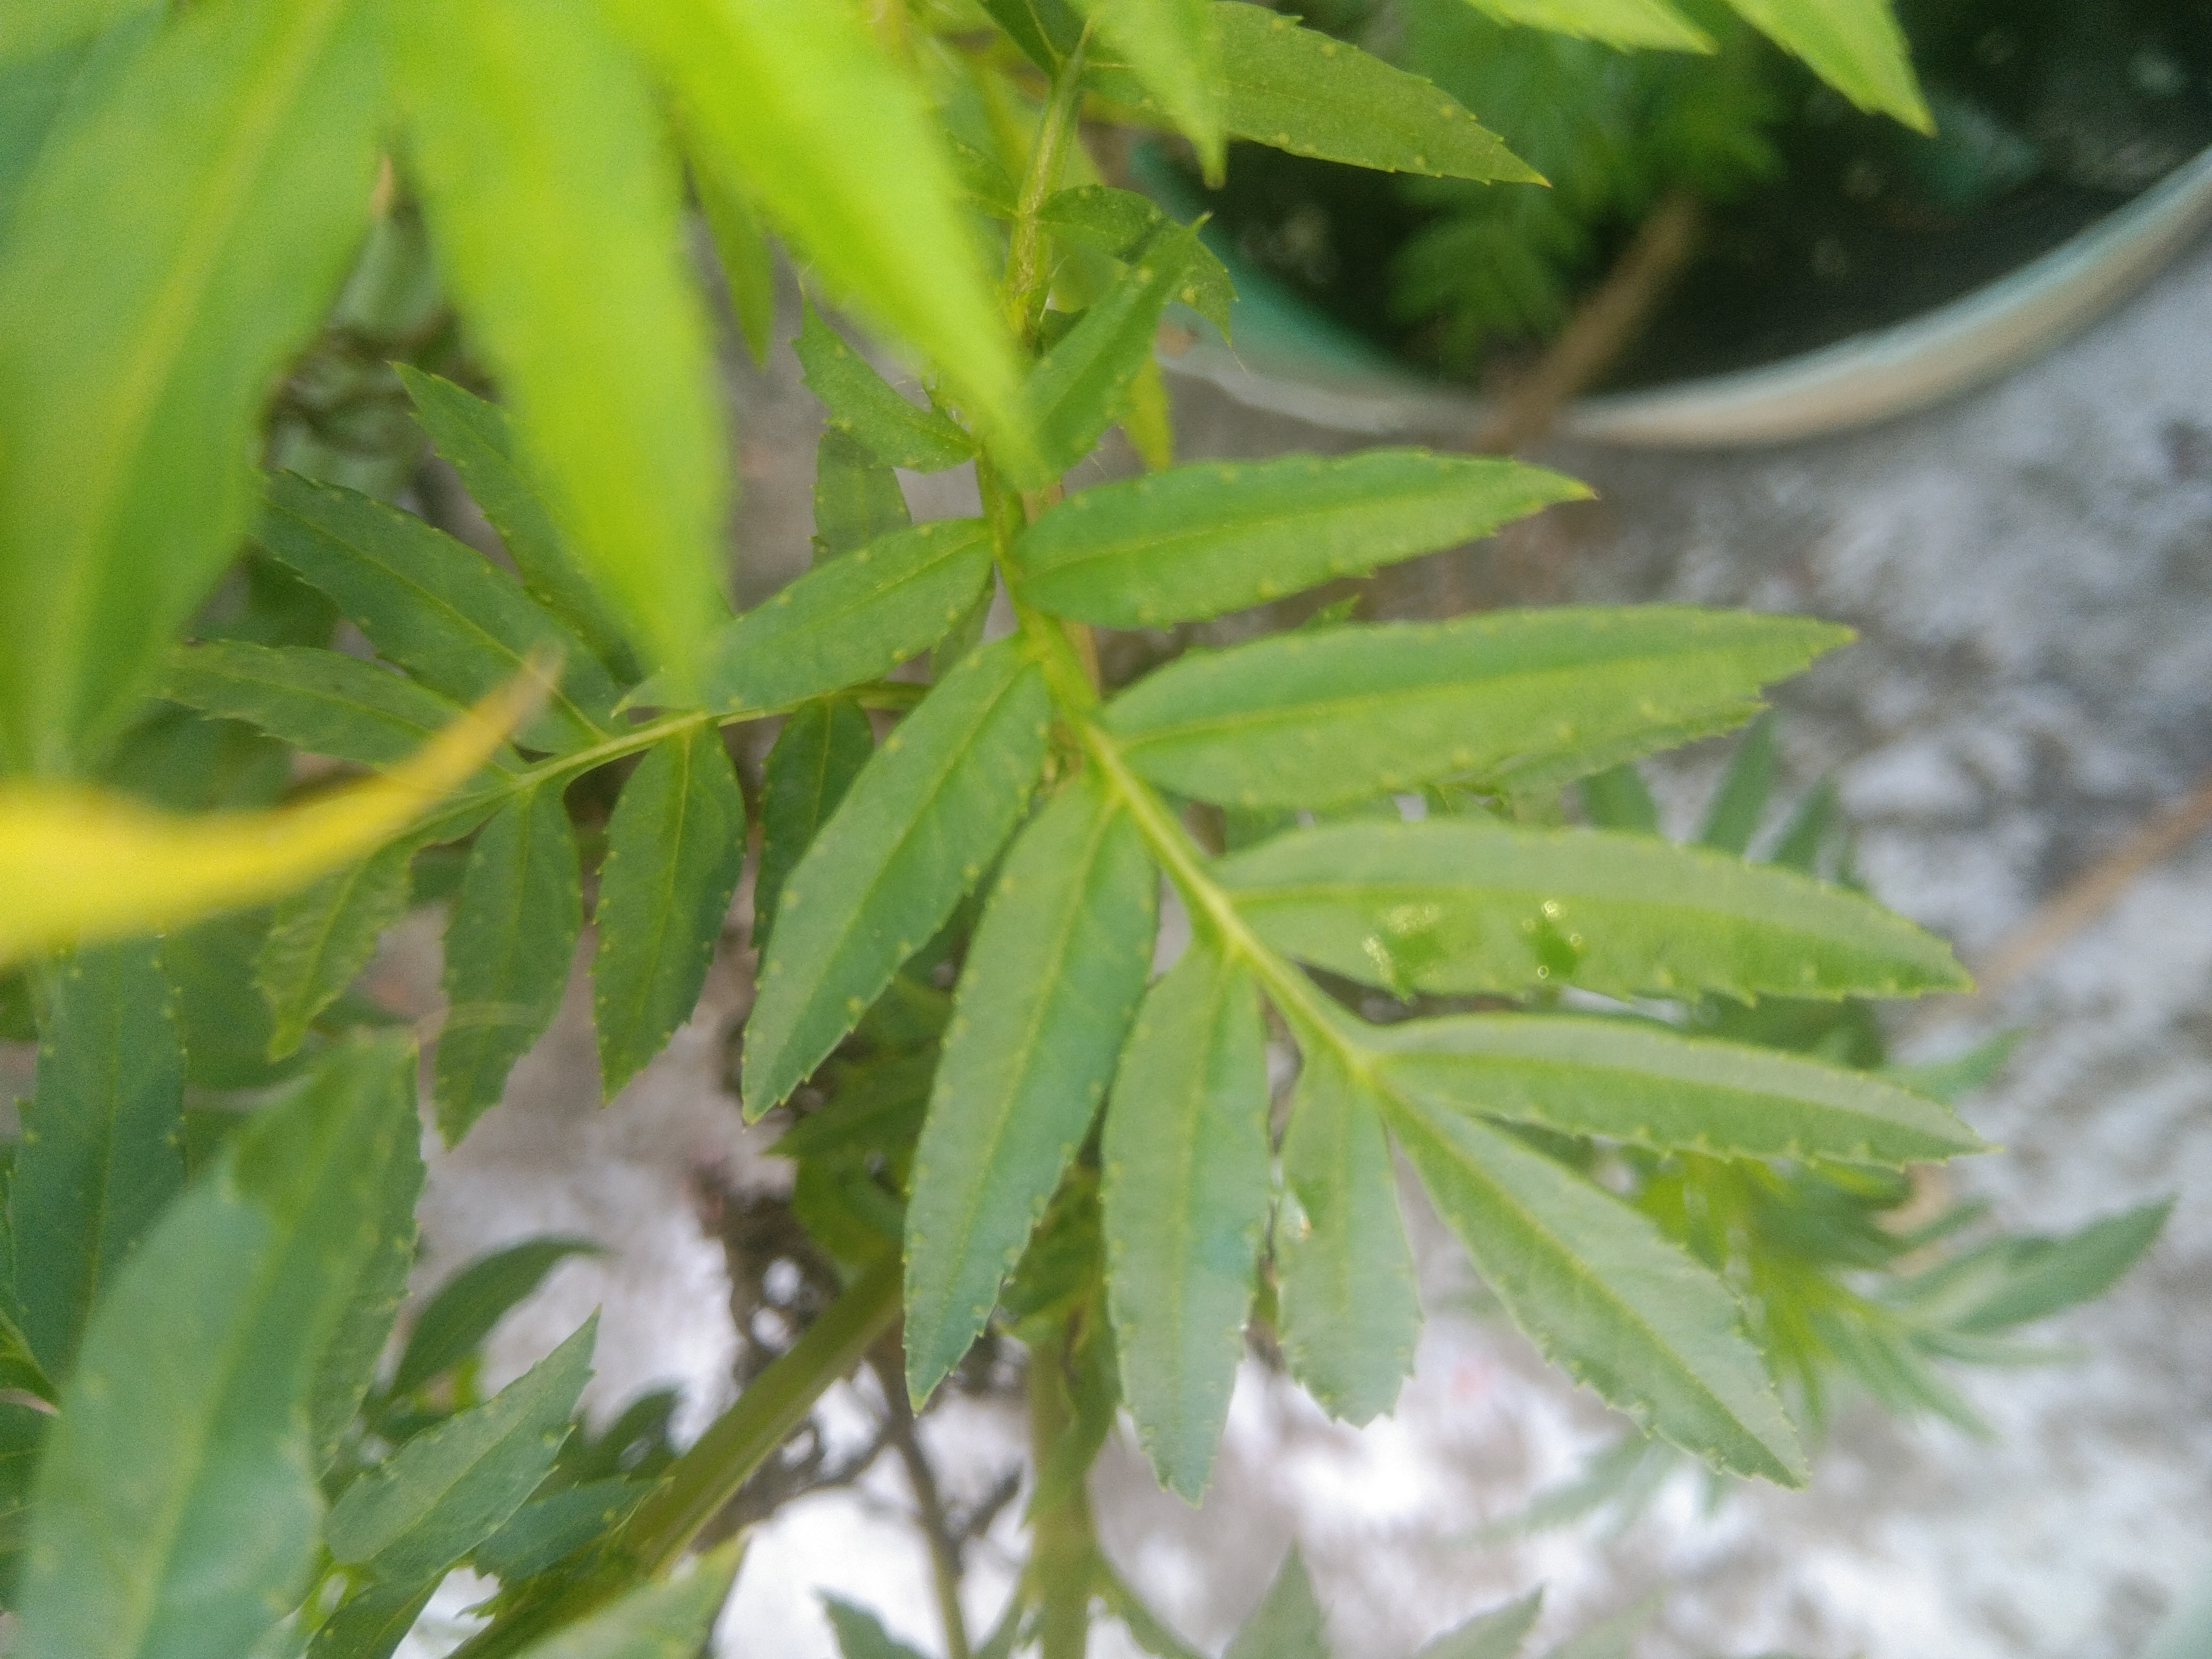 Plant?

marigold
